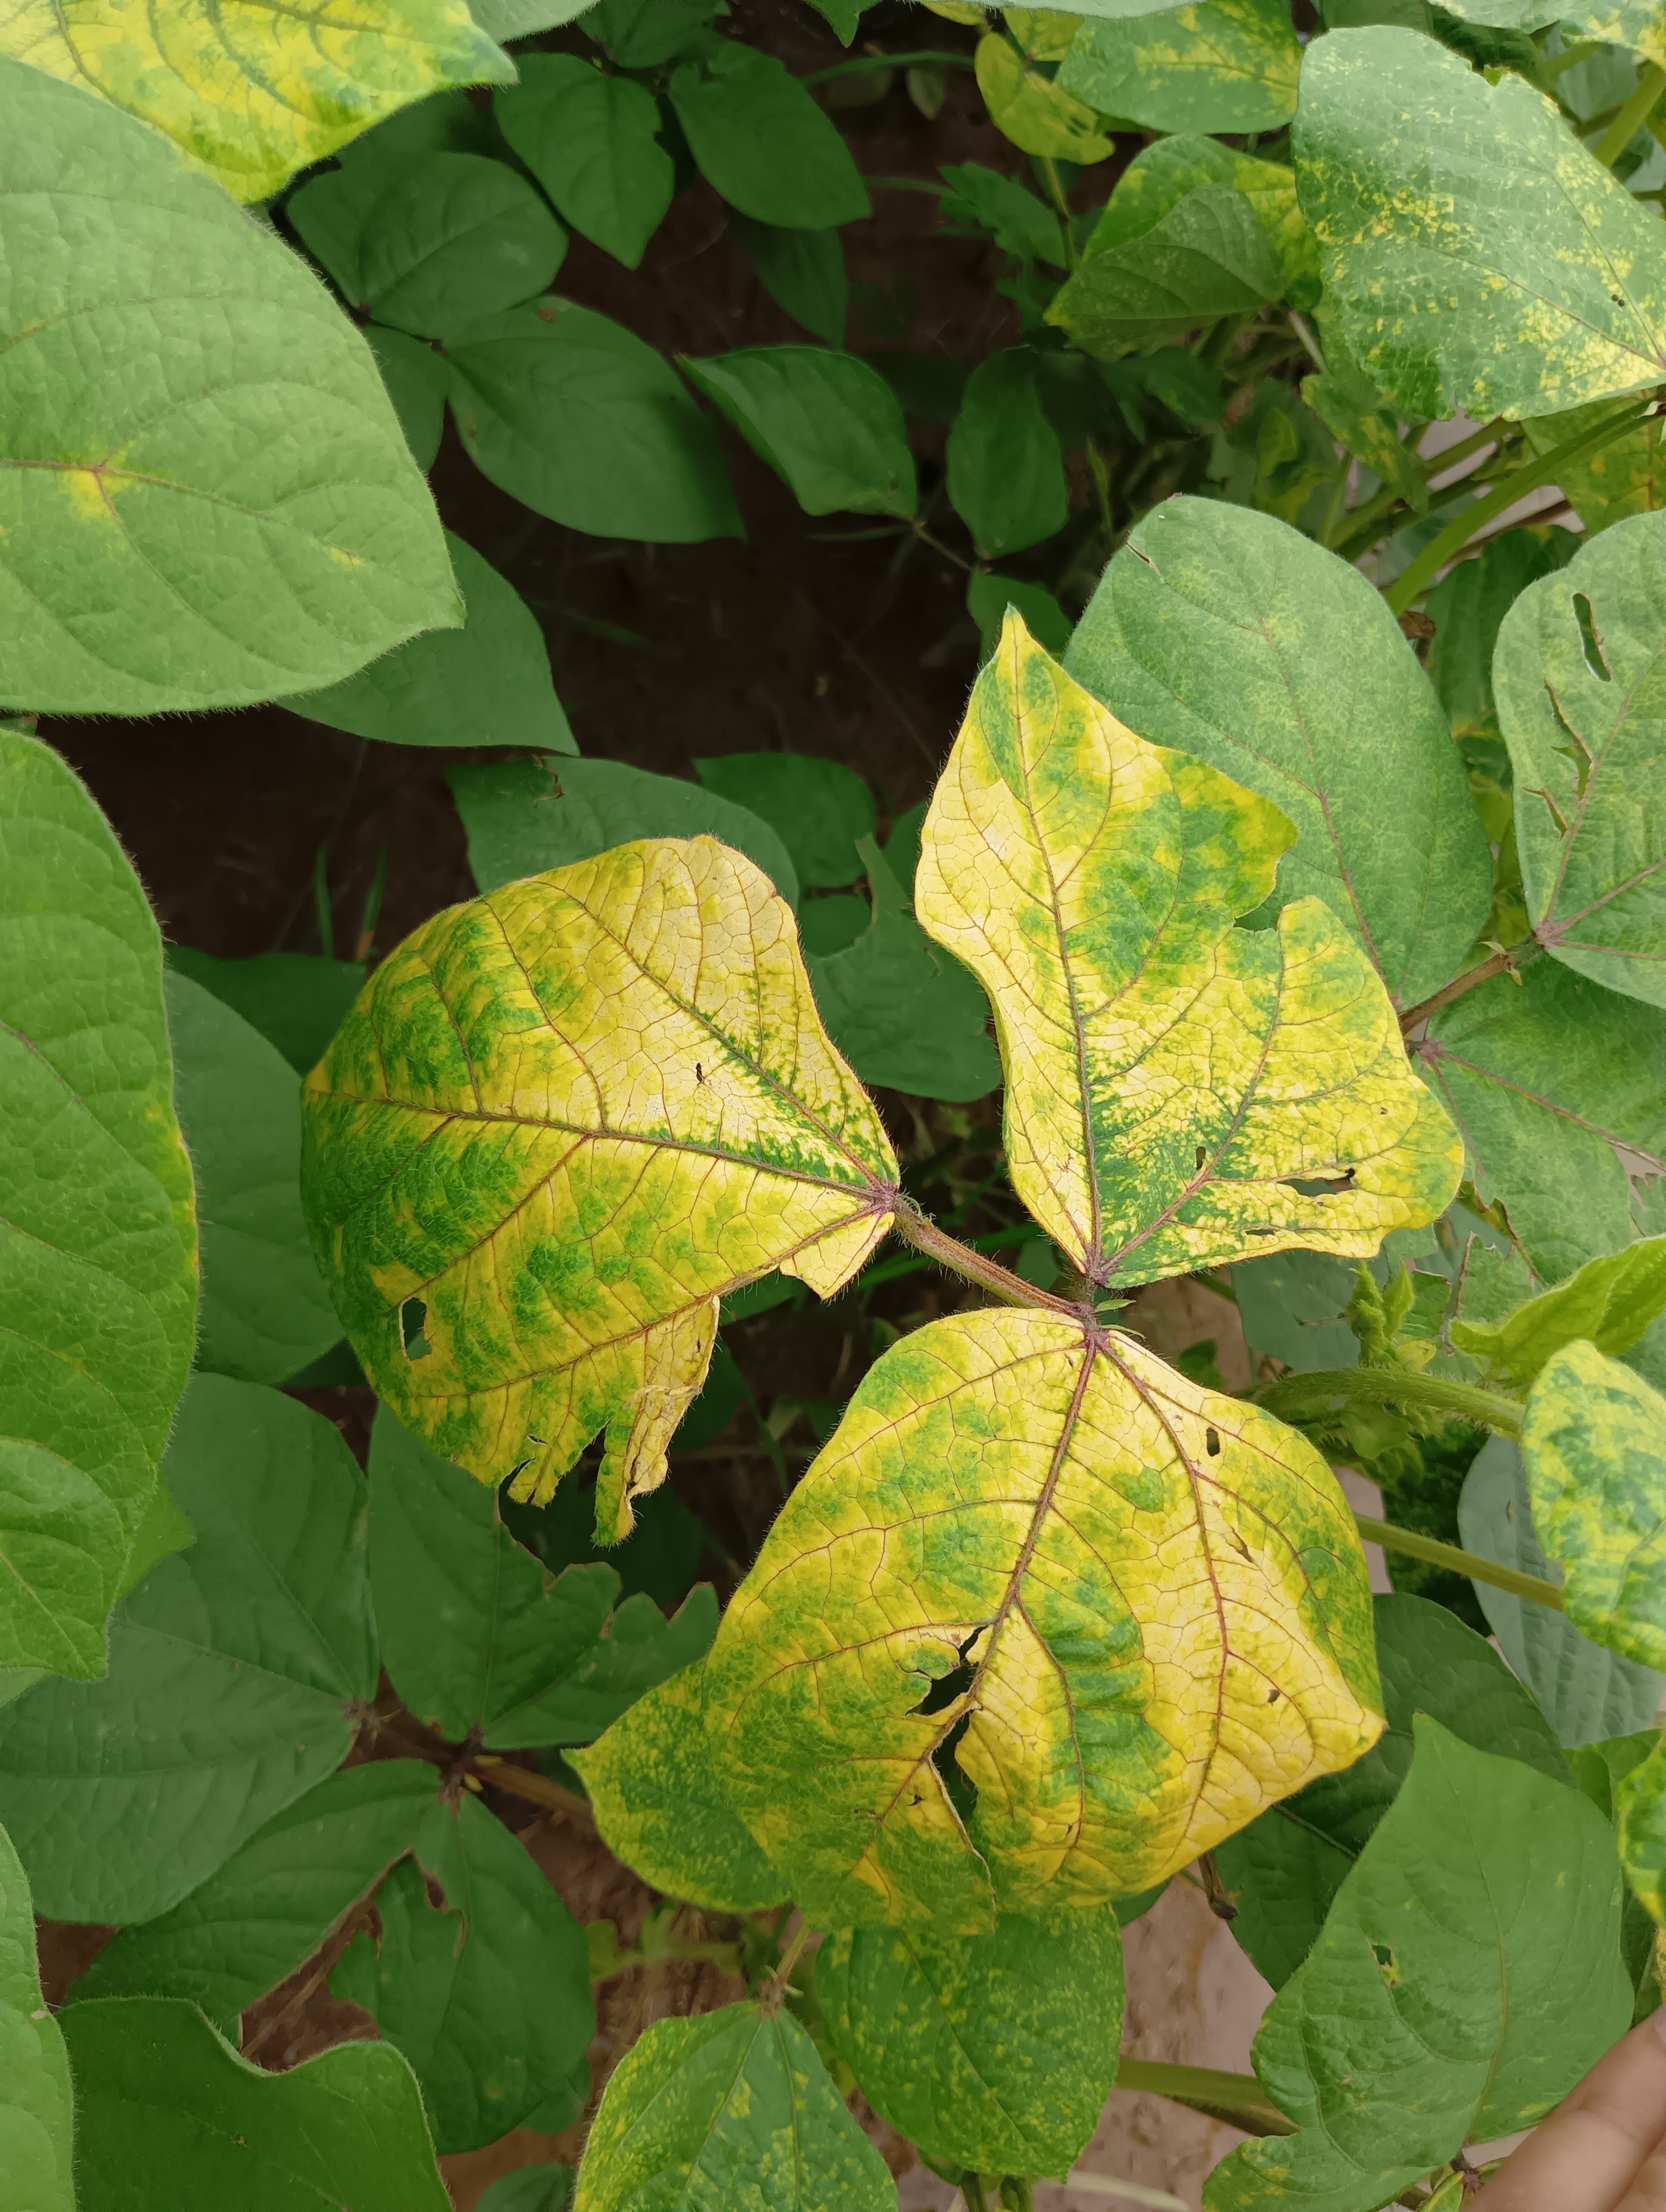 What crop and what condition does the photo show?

mungbean, yellow mosaic
